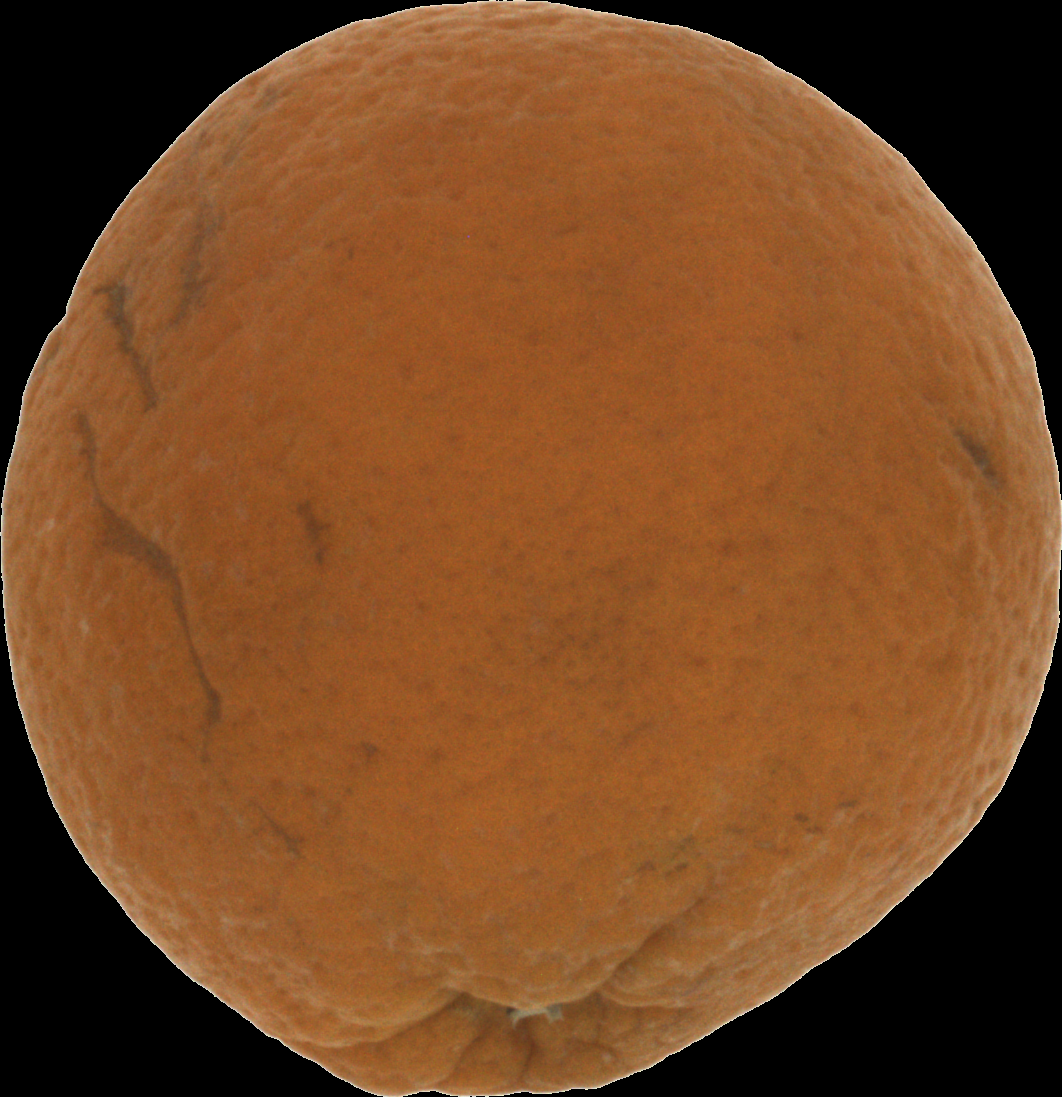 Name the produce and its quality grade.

orange, bad
